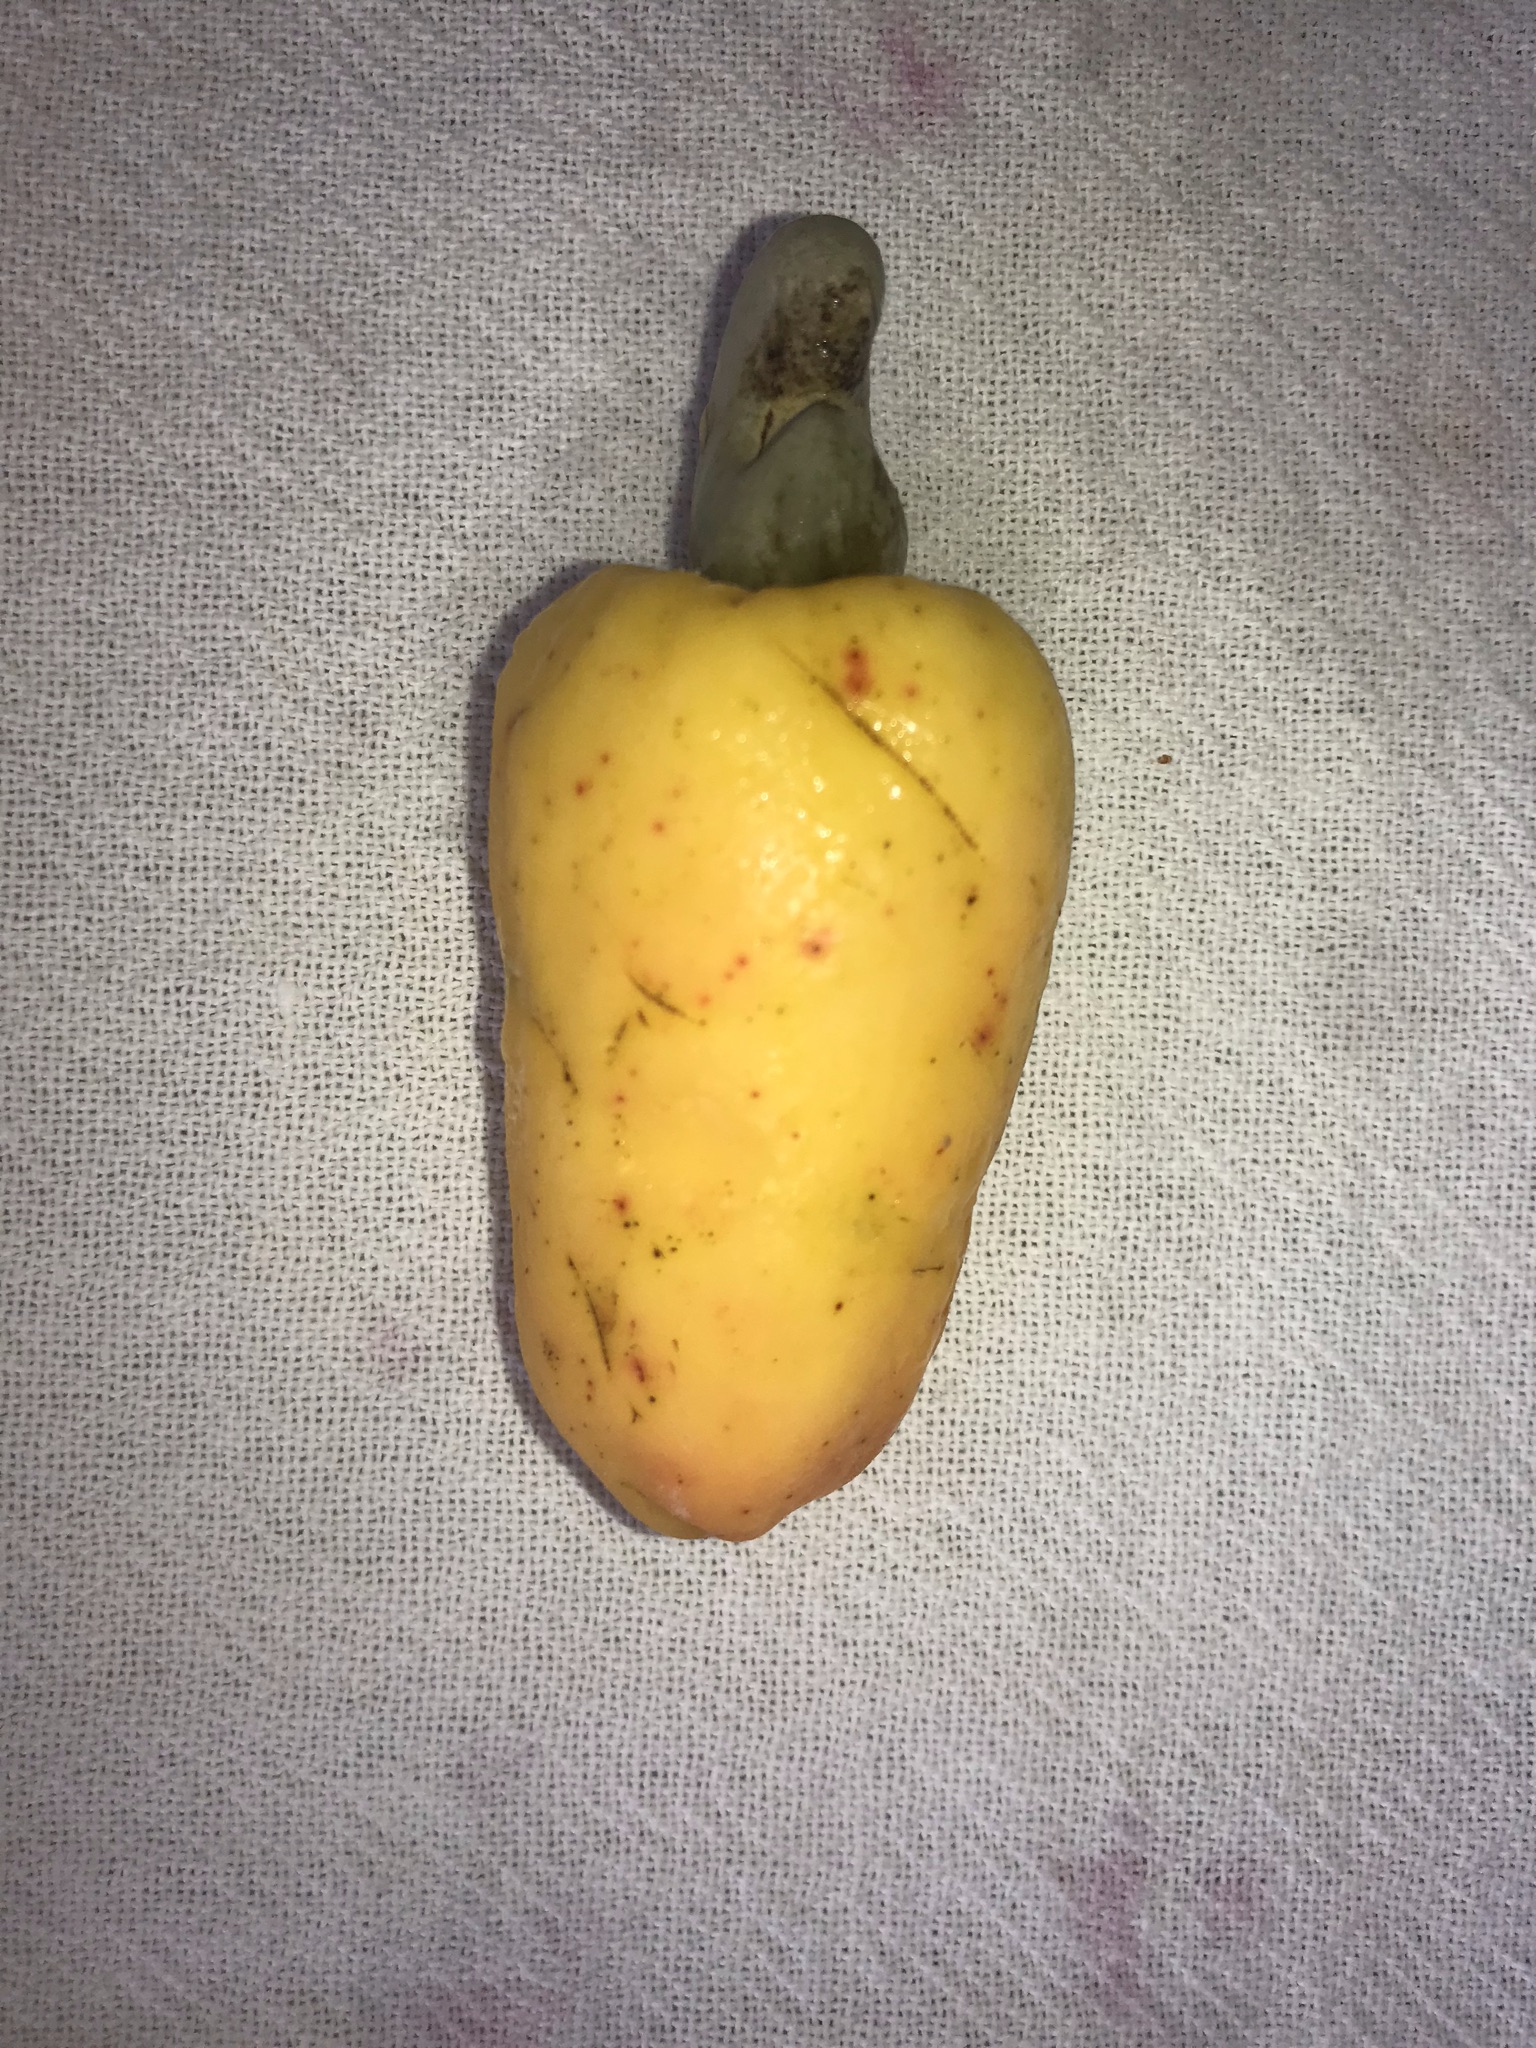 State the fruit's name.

caju amarelo
